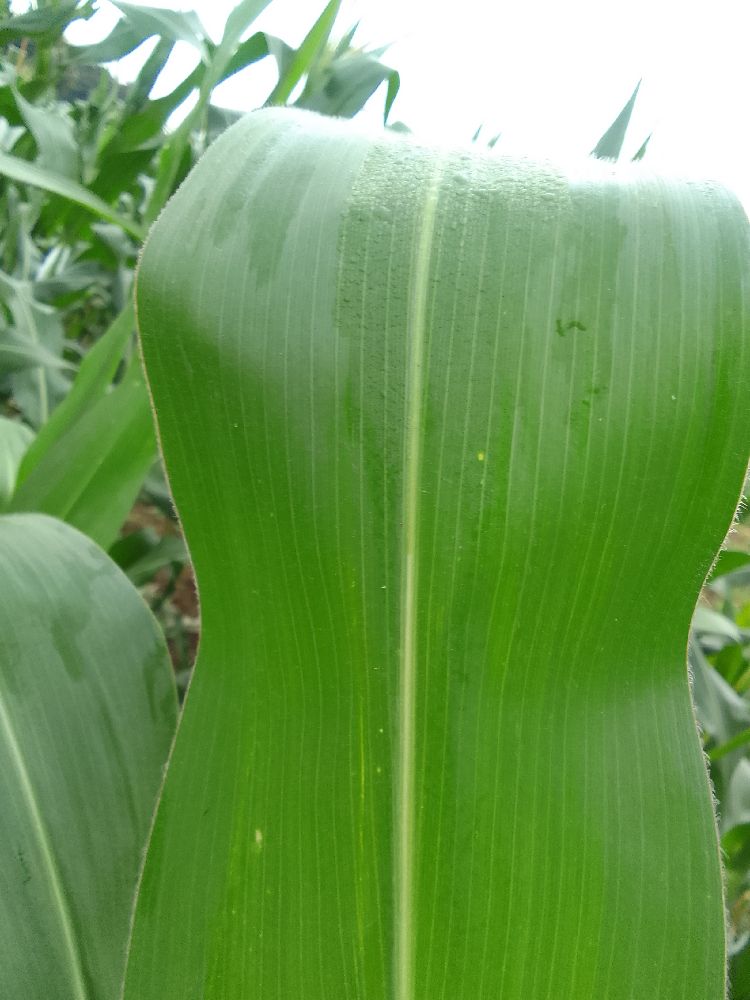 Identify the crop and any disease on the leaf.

maize, healthy
